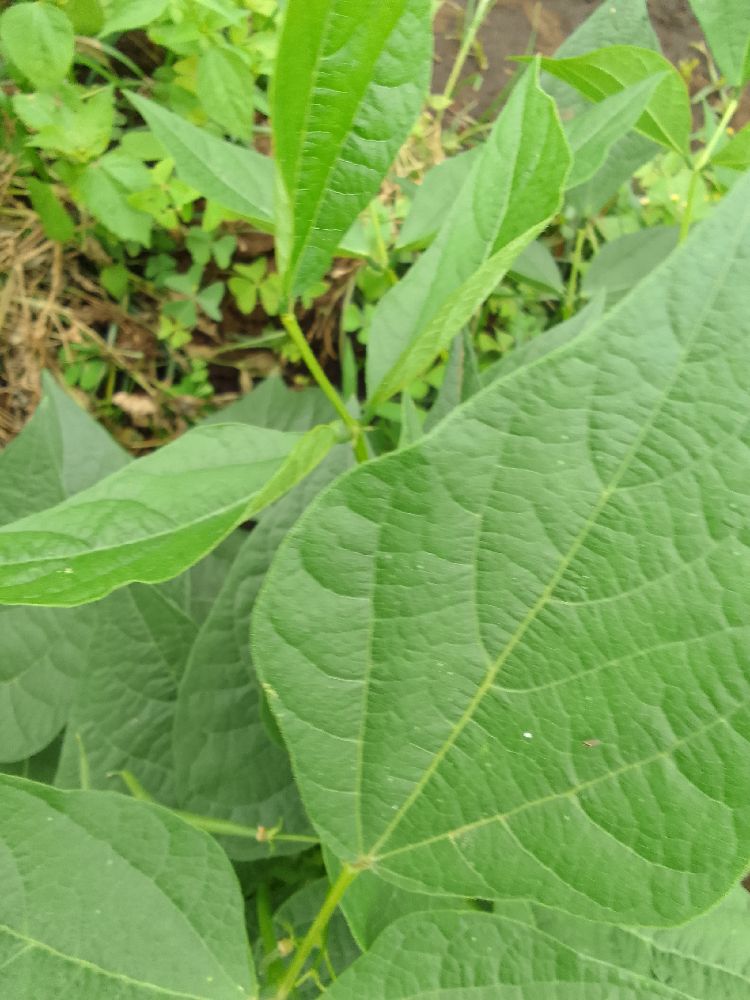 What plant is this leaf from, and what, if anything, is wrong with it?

common bean, healthy
